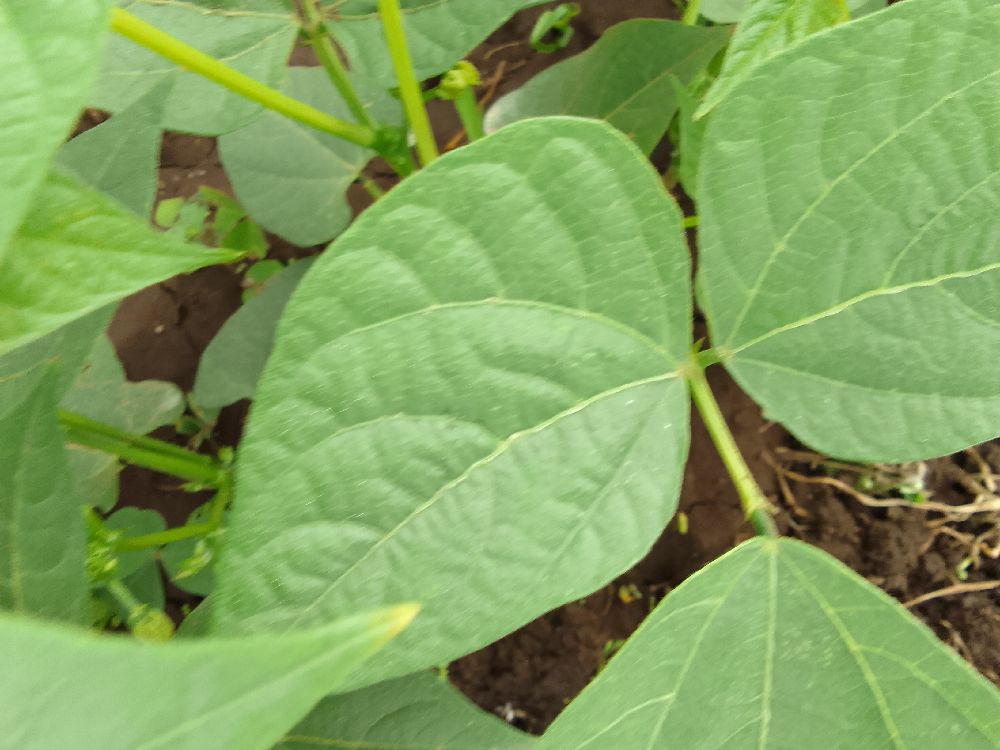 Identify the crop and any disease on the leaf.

common bean, healthy
